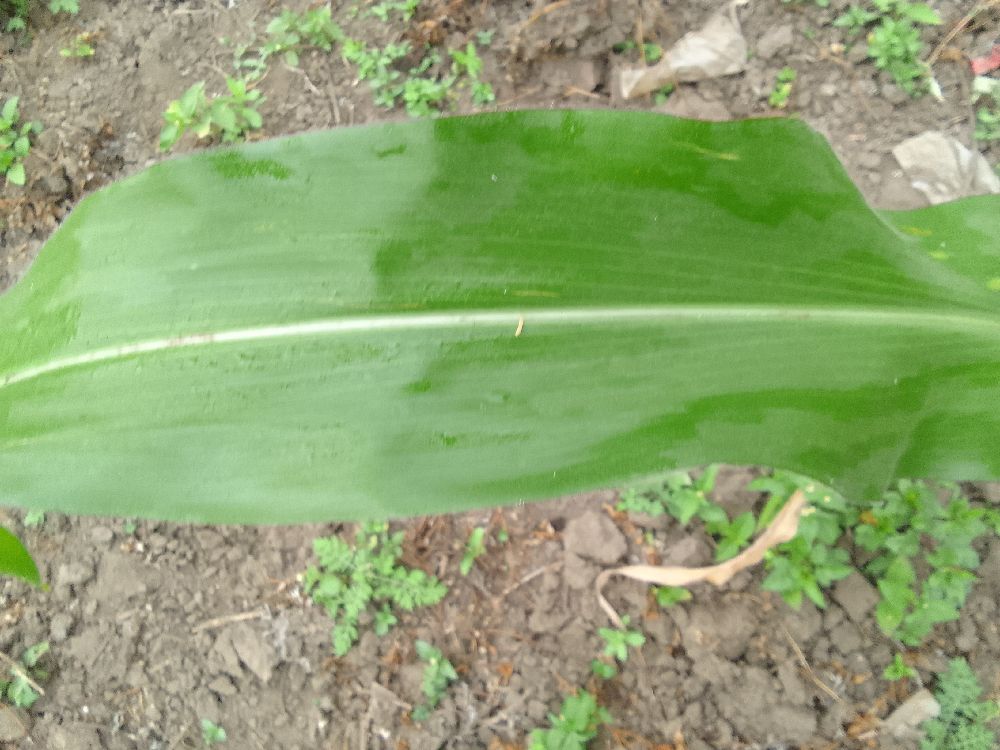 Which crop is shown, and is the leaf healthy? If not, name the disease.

maize, healthy
